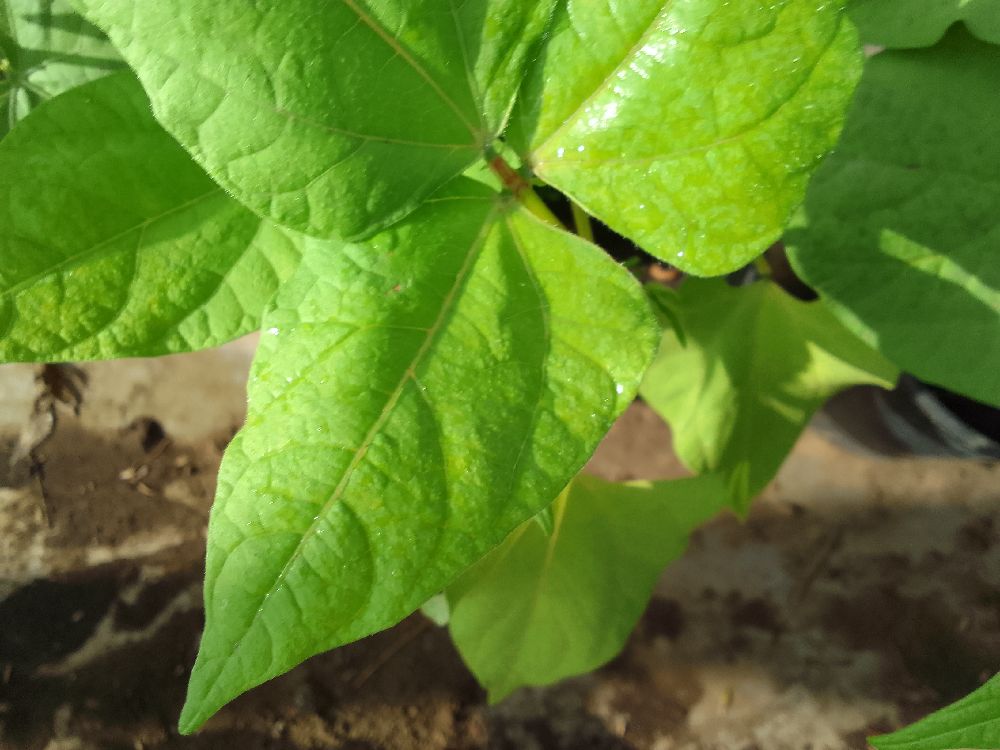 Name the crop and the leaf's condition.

common bean, healthy
